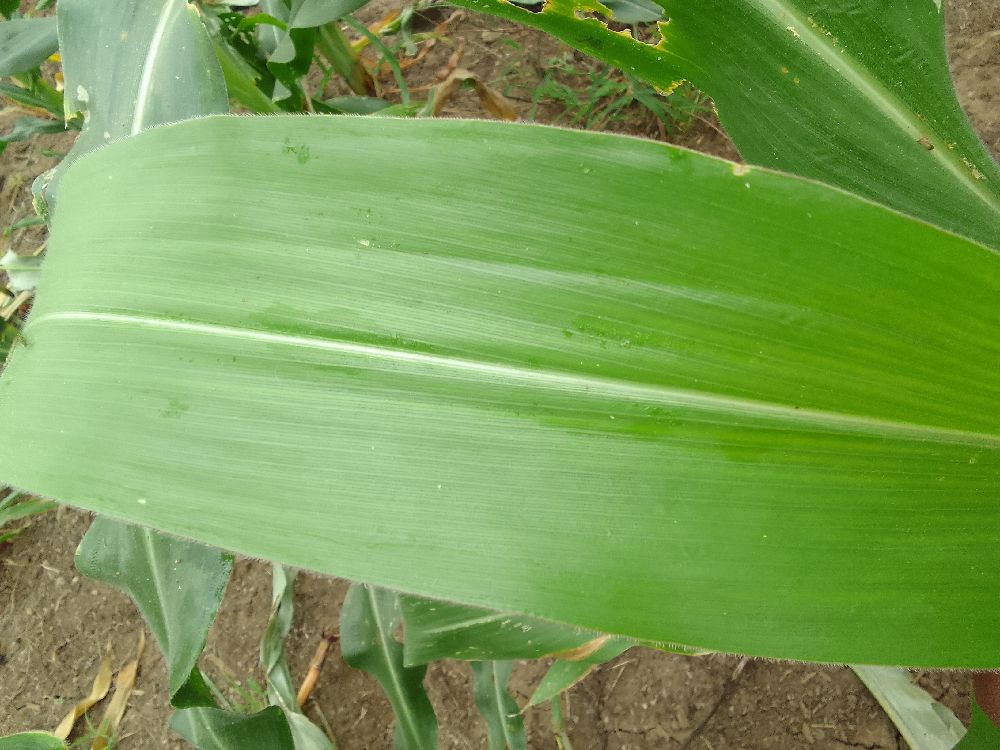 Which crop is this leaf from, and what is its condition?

maize, healthy
